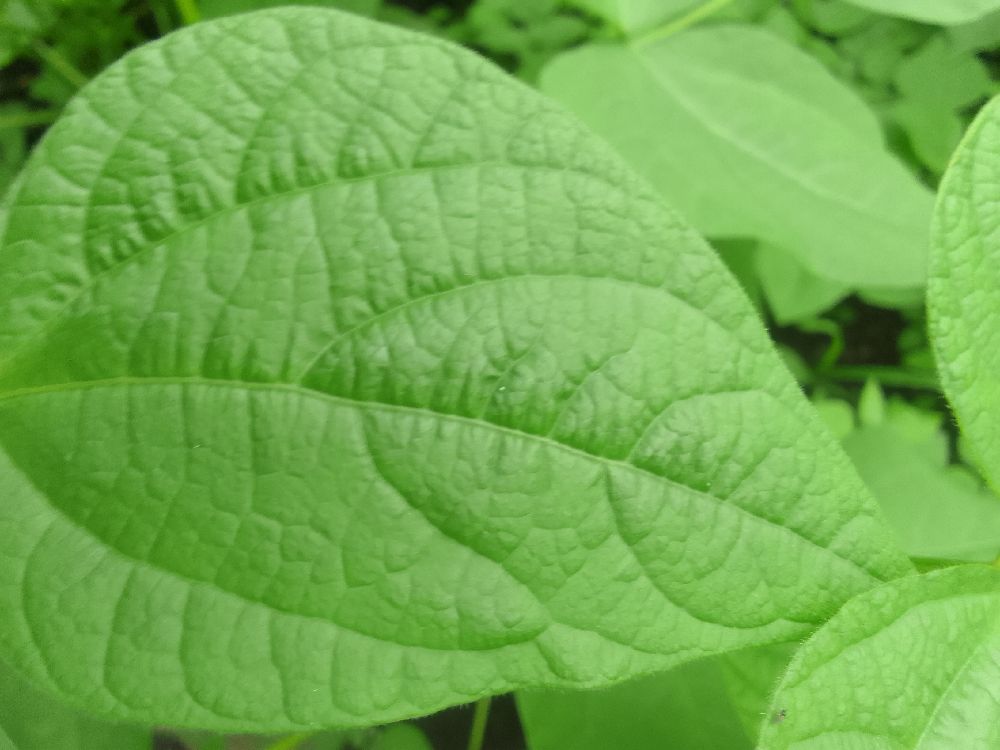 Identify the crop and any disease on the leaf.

common bean, healthy
